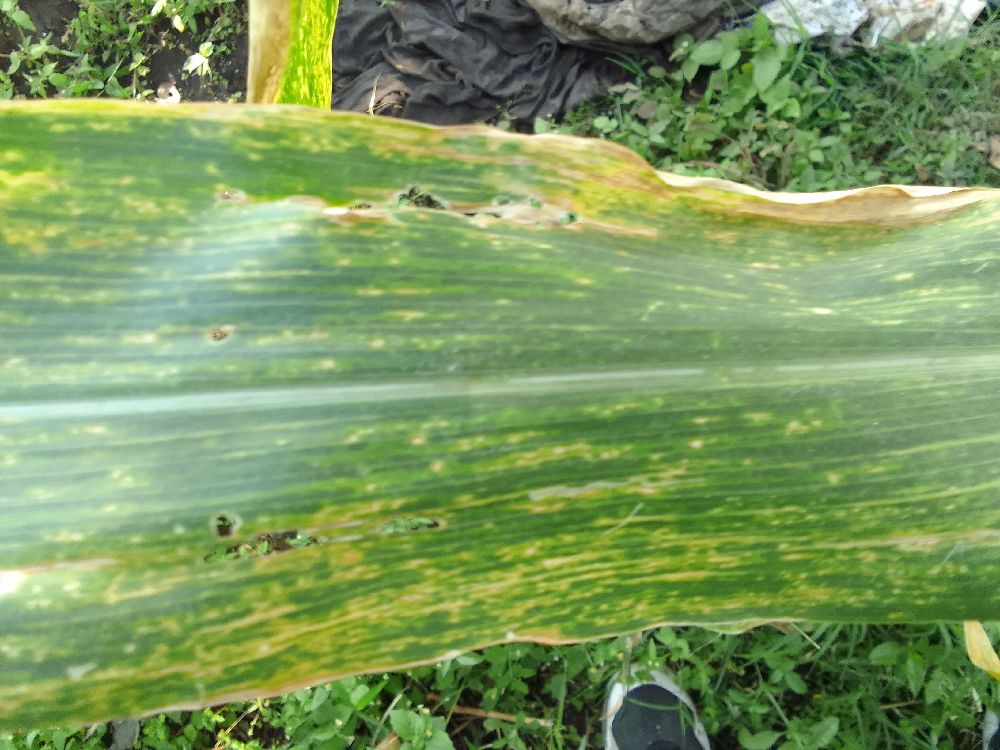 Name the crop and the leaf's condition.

maize, maize lethal necrosis
